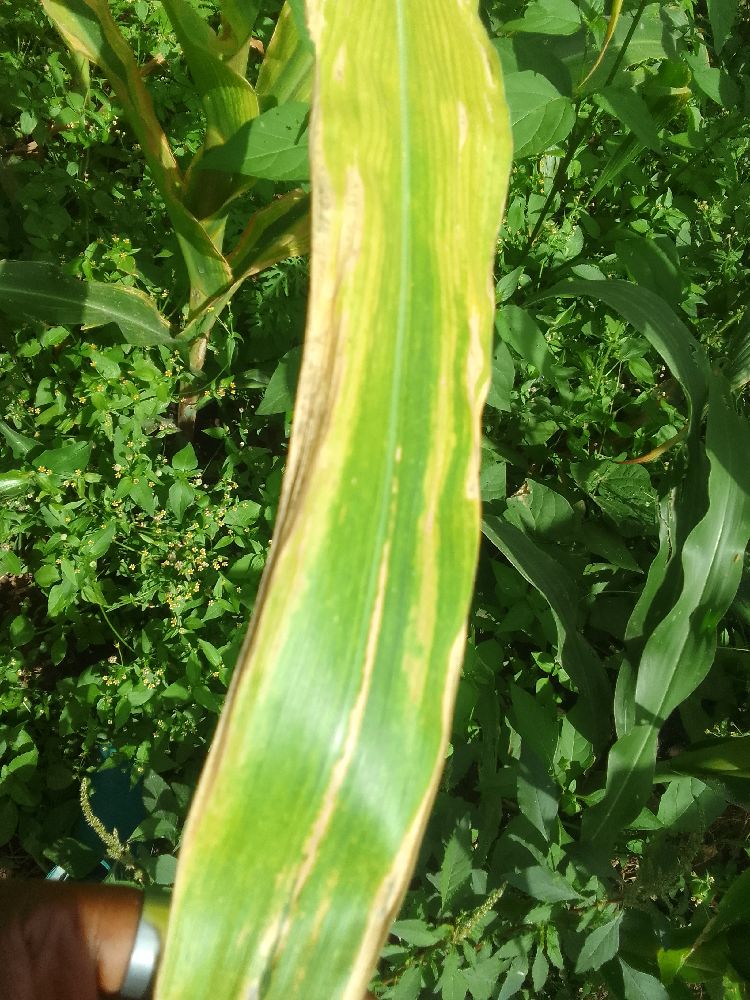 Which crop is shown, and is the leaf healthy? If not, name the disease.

maize, maize lethal necrosis
